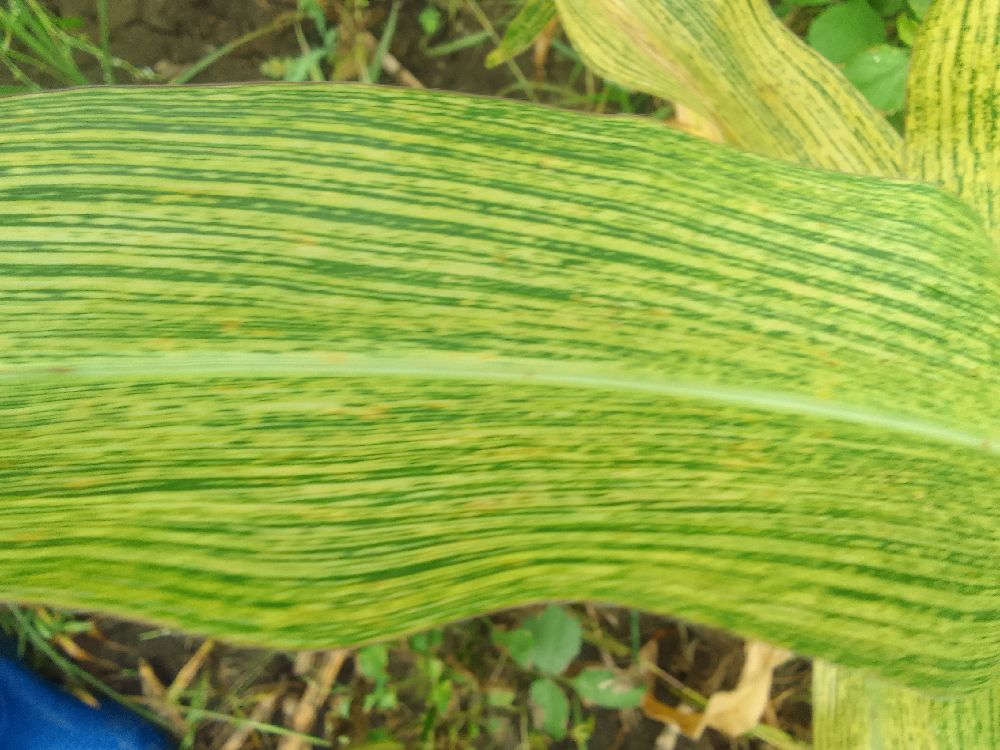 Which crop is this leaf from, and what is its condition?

maize, maize streak virus
